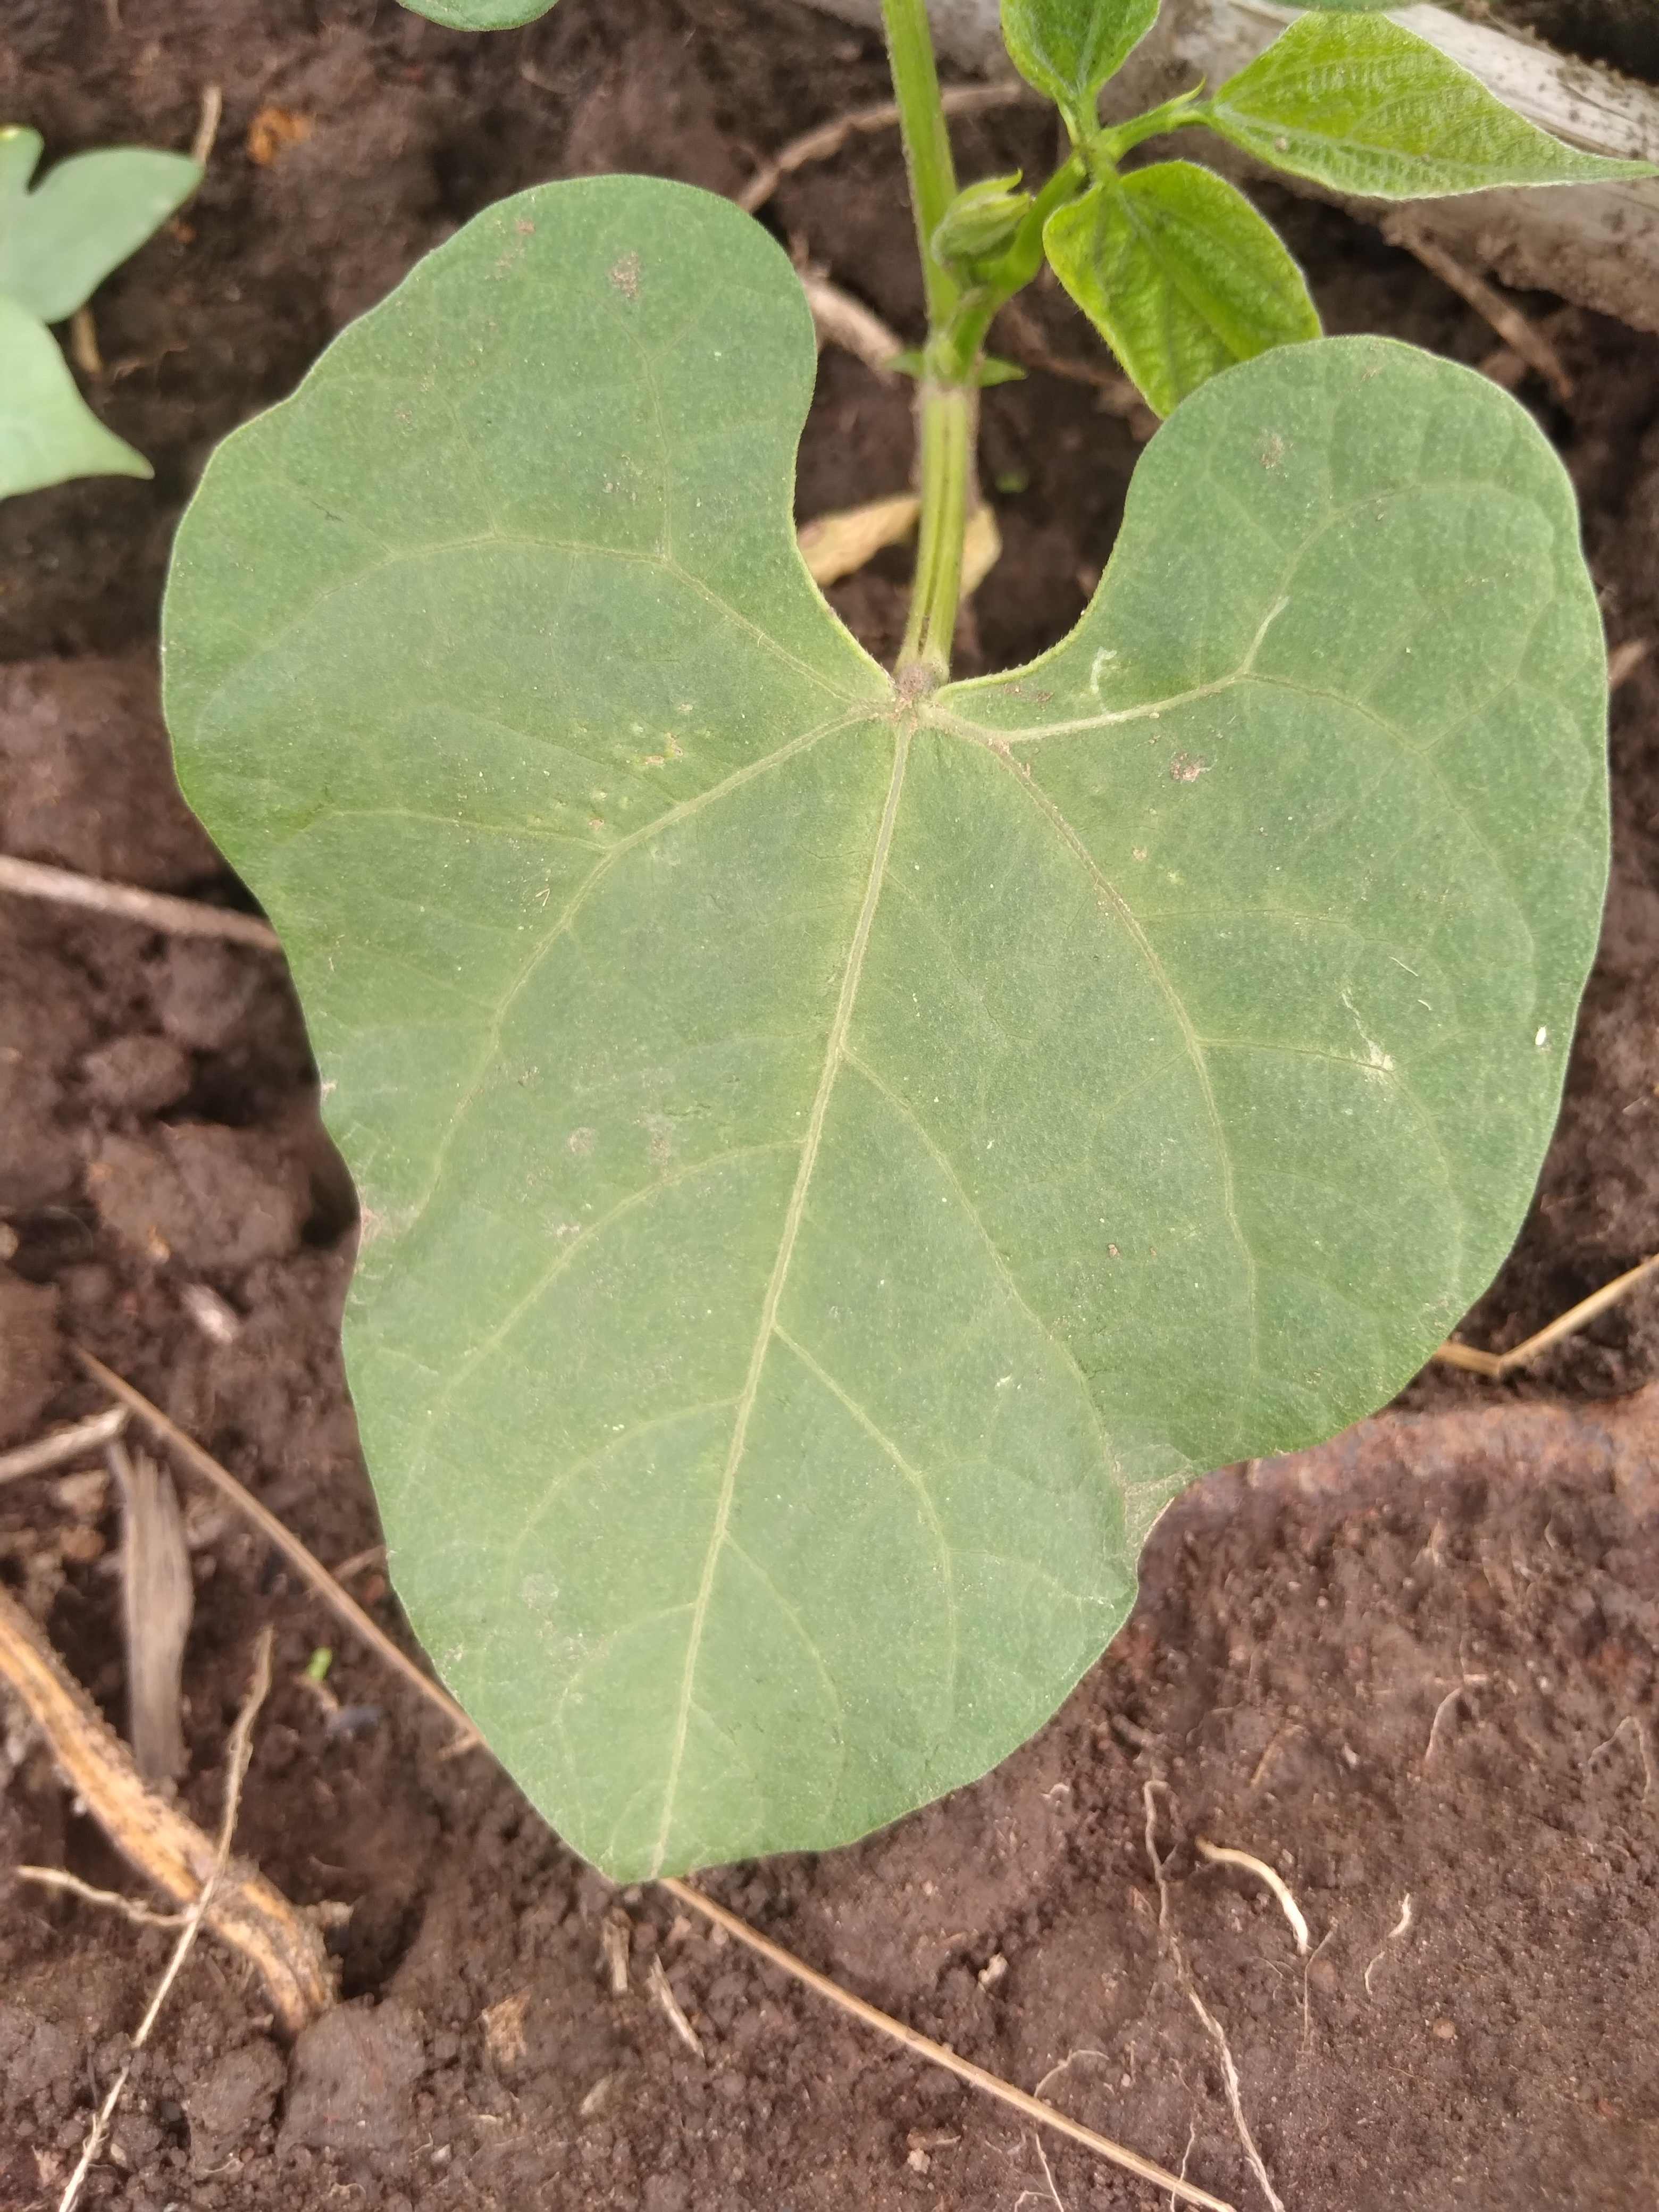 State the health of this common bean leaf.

healthy
